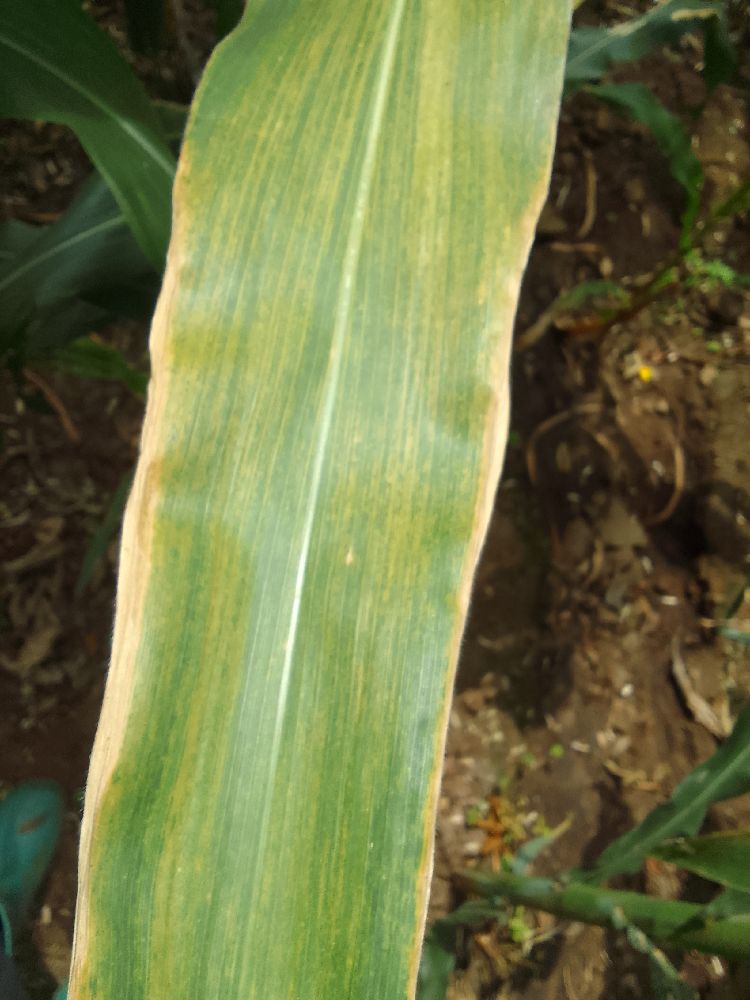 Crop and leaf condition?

maize, maize lethal necrosis
